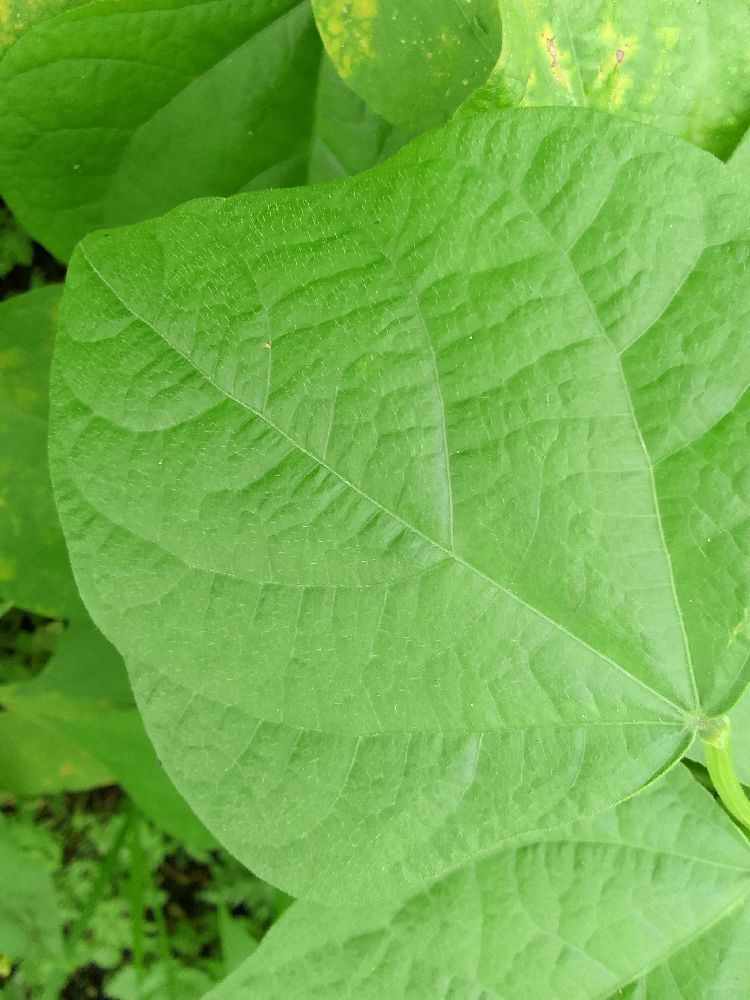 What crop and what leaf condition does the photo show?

common bean, healthy
